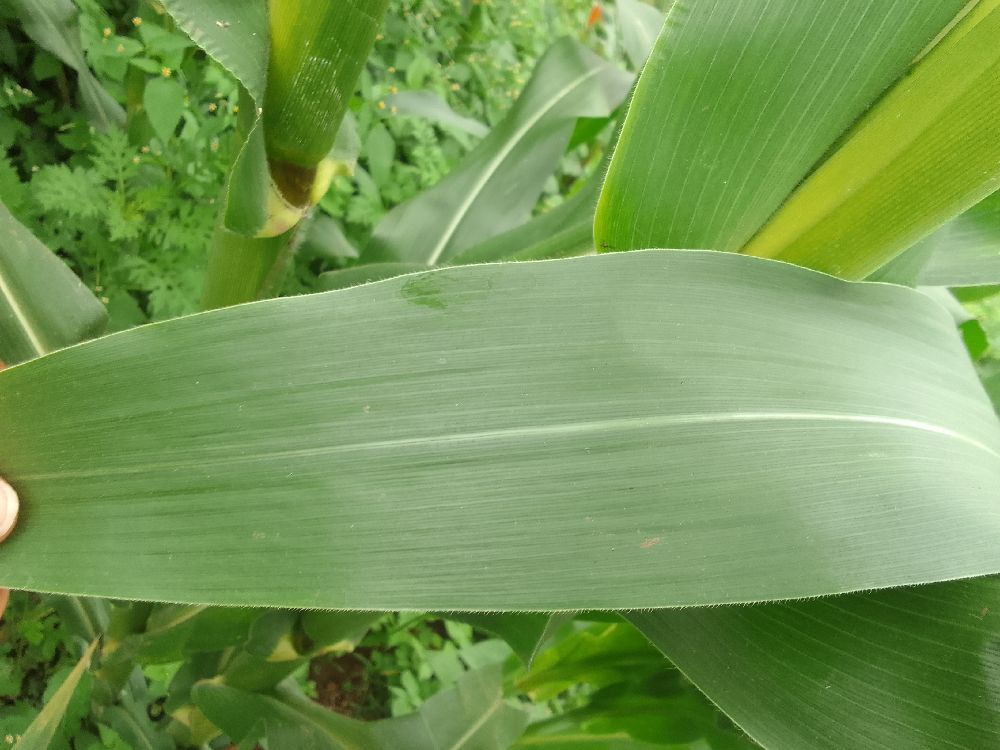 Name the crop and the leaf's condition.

maize, healthy
